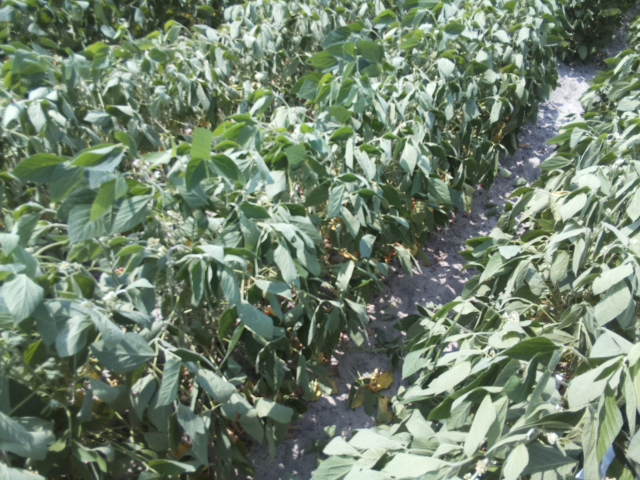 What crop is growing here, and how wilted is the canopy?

soybean, moderate turgor loss in upper canopy
